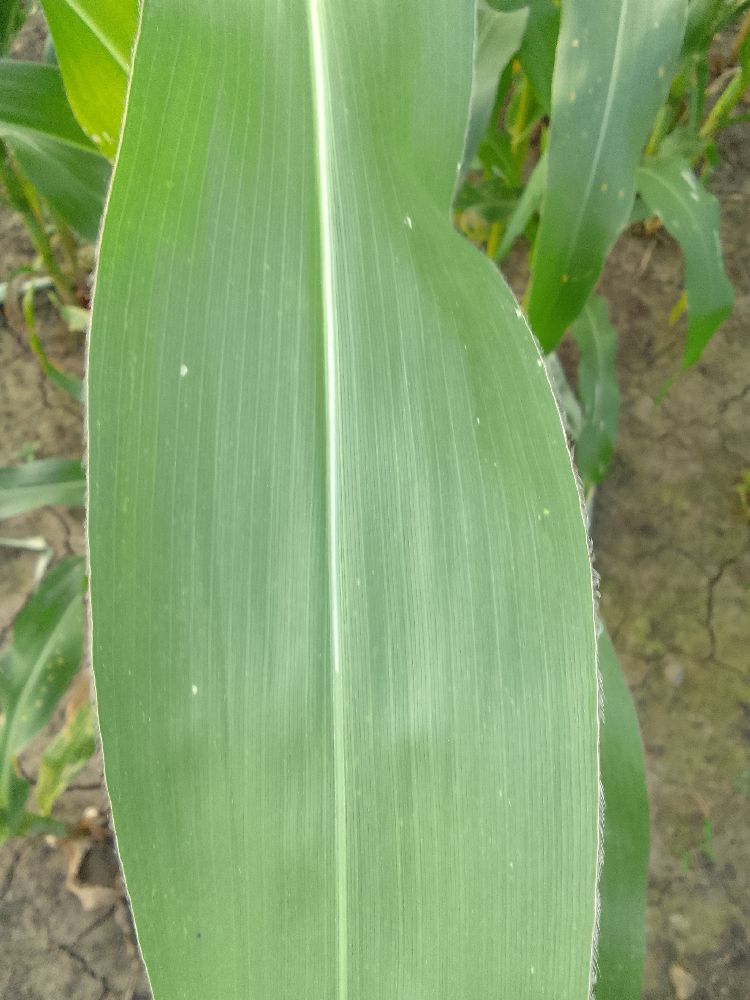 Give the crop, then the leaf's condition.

maize, healthy
